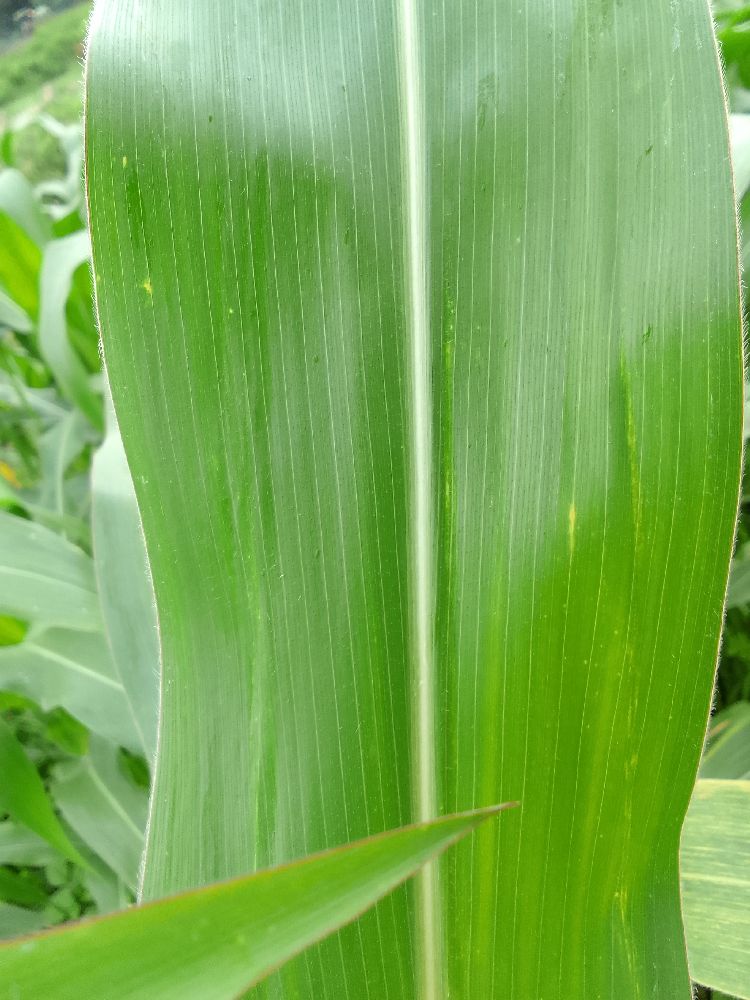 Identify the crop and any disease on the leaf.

maize, healthy
